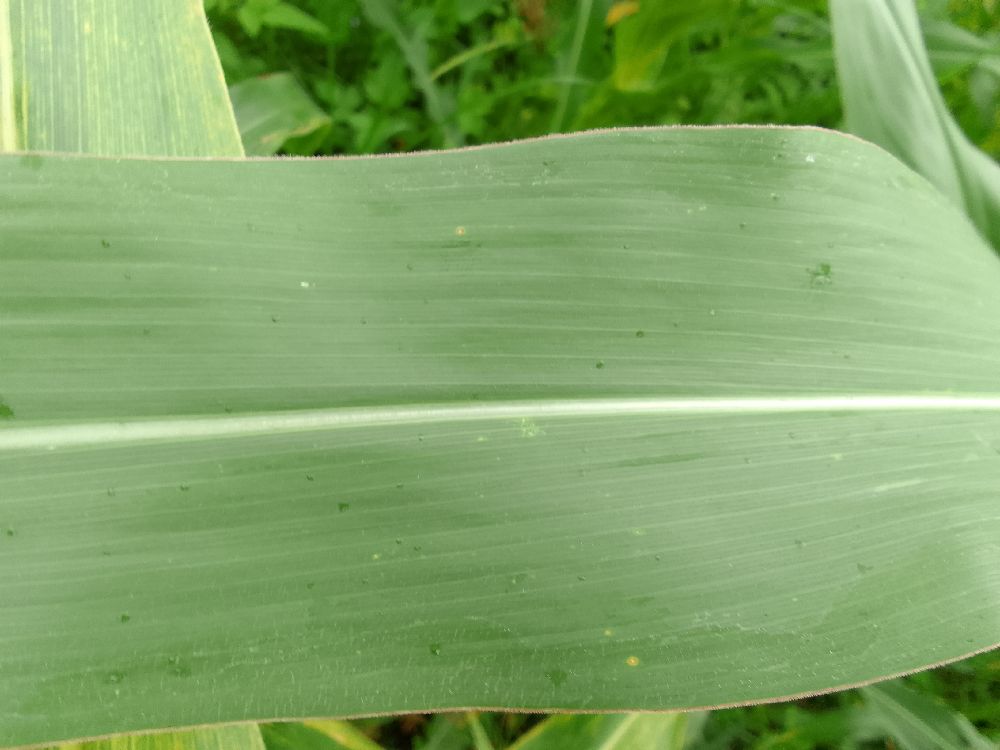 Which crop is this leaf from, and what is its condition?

maize, healthy
